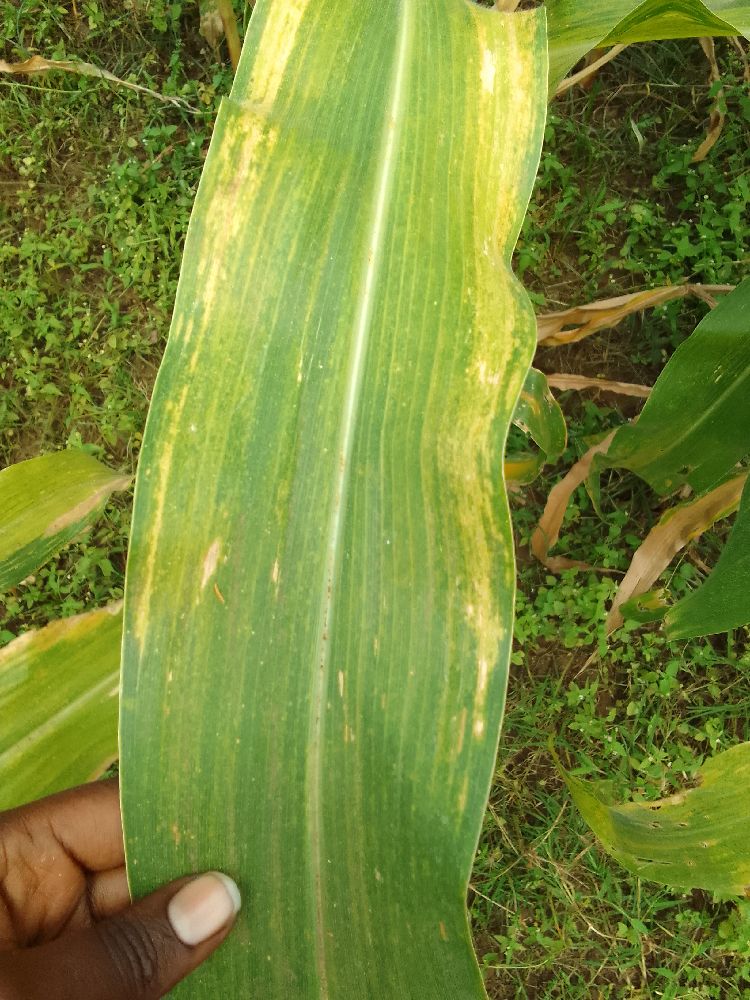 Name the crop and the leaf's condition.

maize, maize lethal necrosis
